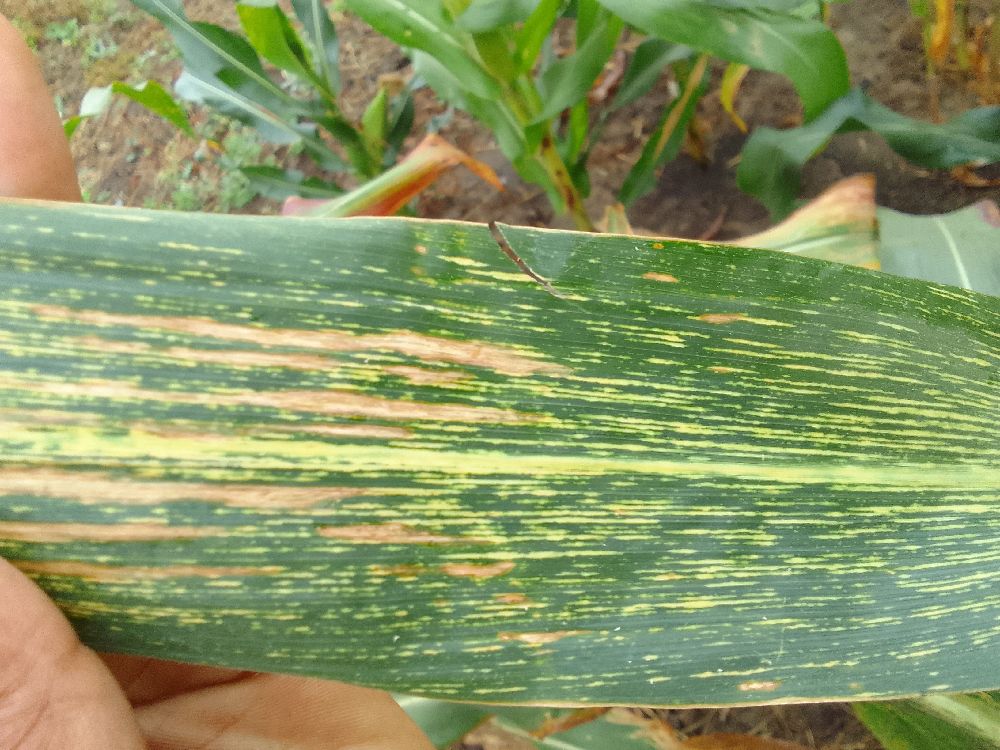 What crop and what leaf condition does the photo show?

maize, maize streak virus
